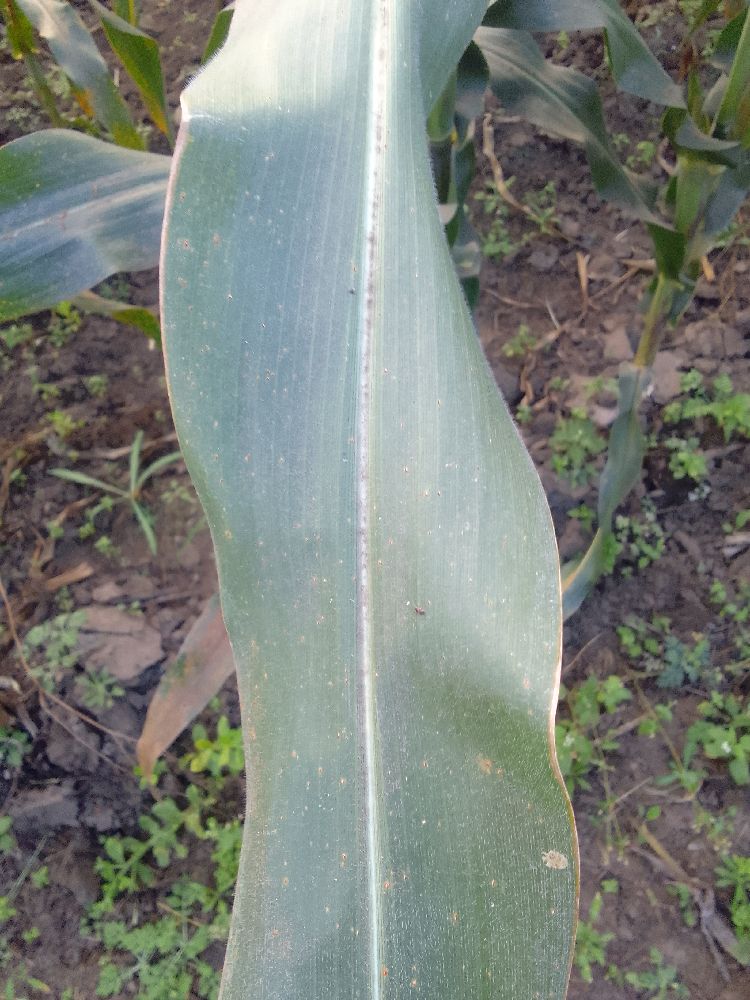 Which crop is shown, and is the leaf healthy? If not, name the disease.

maize, healthy
